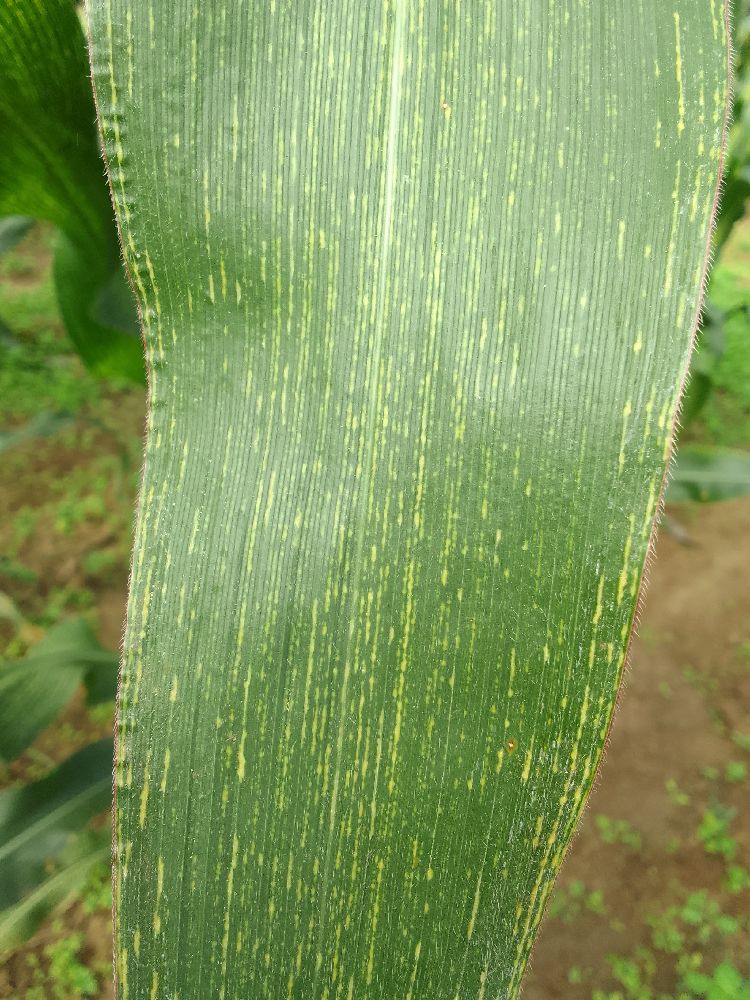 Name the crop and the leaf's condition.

maize, maize streak virus
